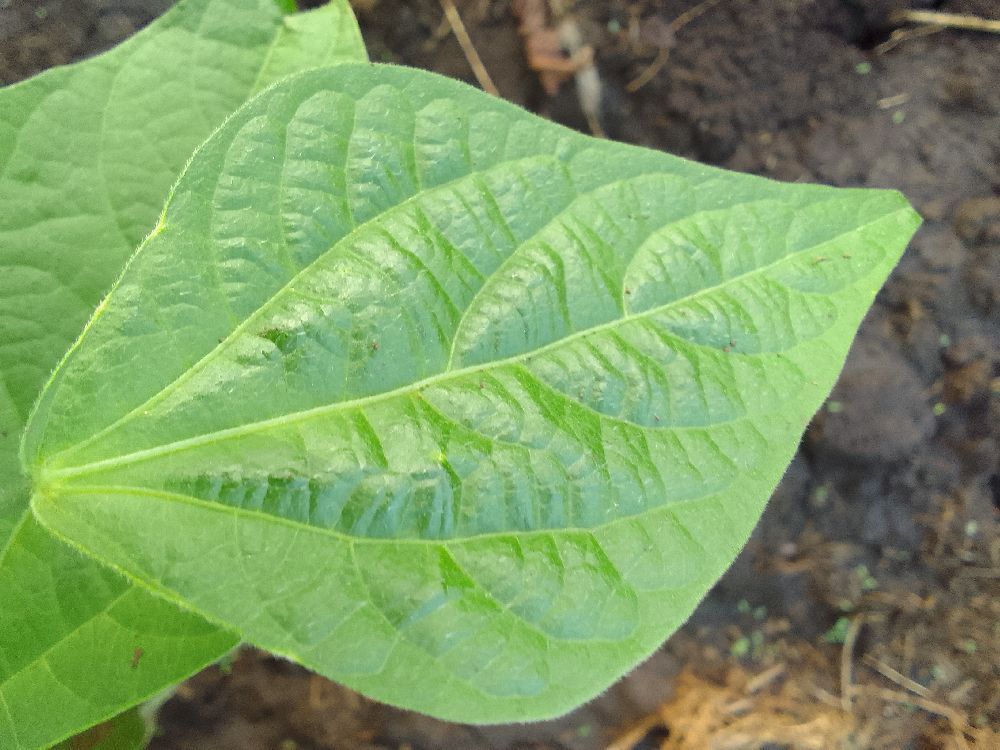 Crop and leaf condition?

common bean, healthy
